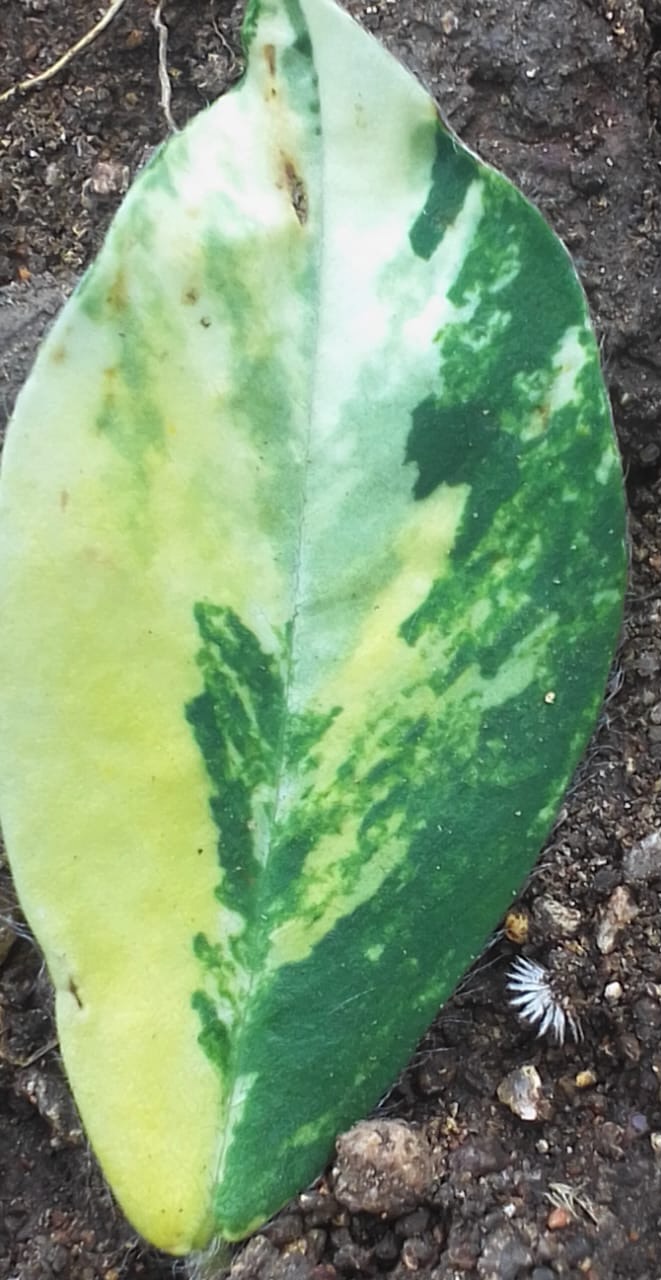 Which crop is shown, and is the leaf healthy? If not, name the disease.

peanut, groundnut rosette virus
